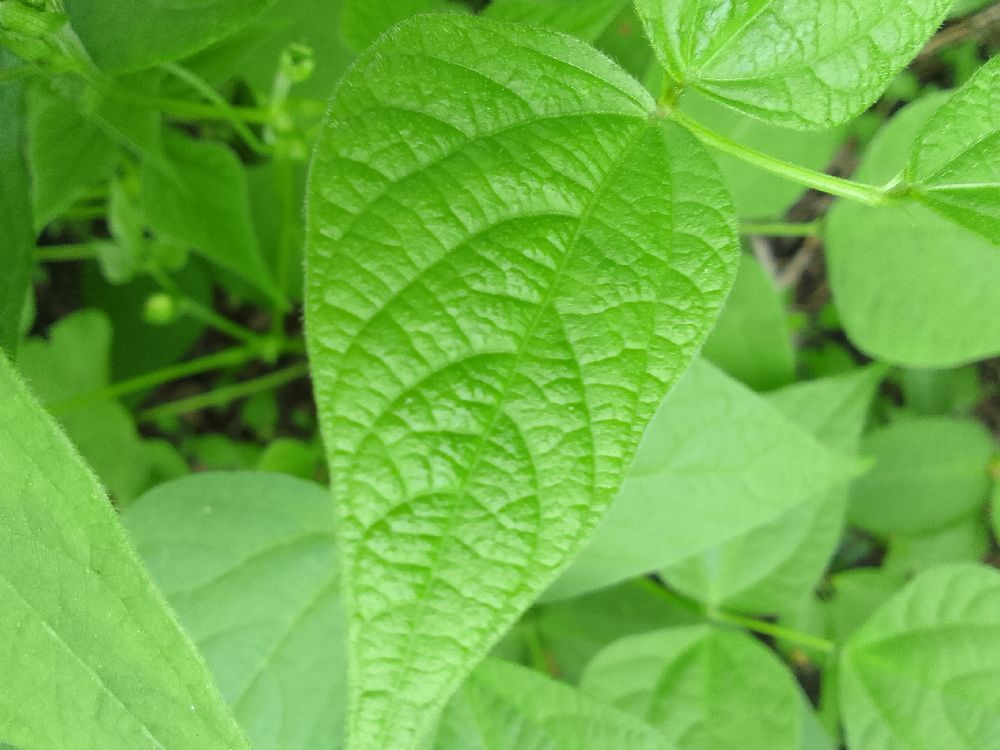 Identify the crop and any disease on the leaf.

common bean, healthy
